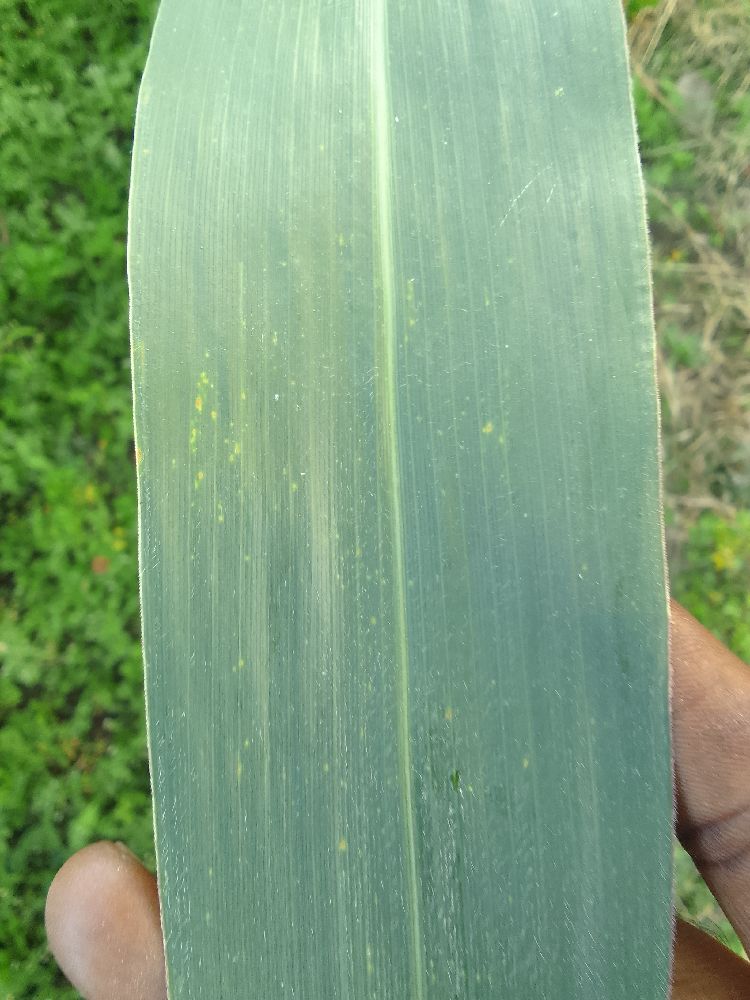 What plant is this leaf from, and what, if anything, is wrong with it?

maize, healthy
